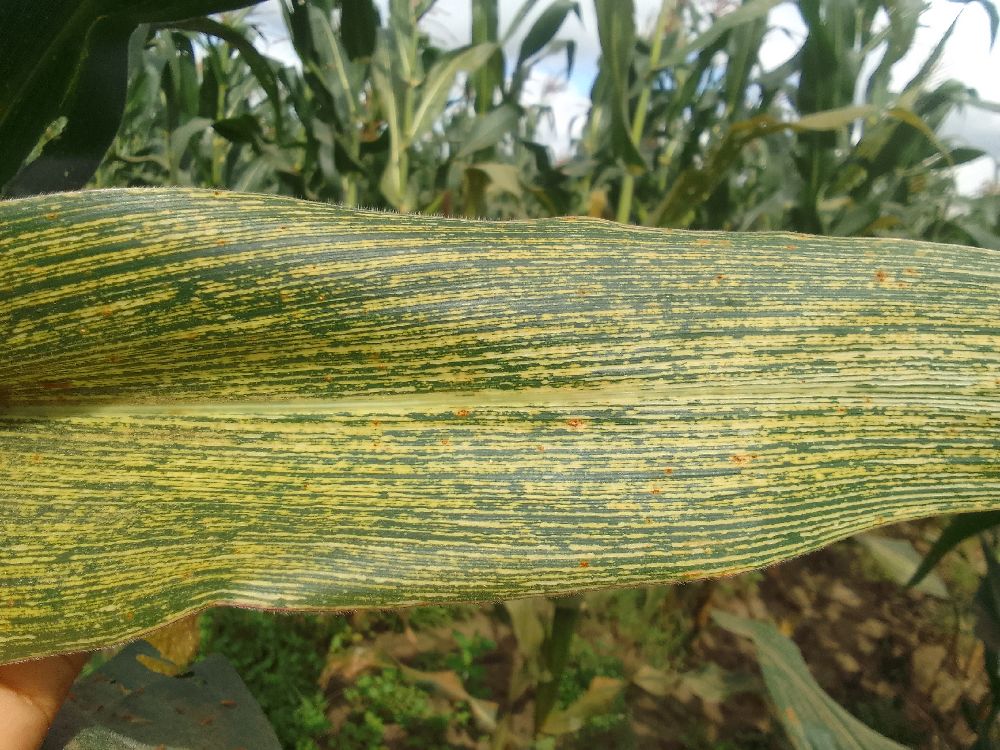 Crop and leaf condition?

maize, maize streak virus
